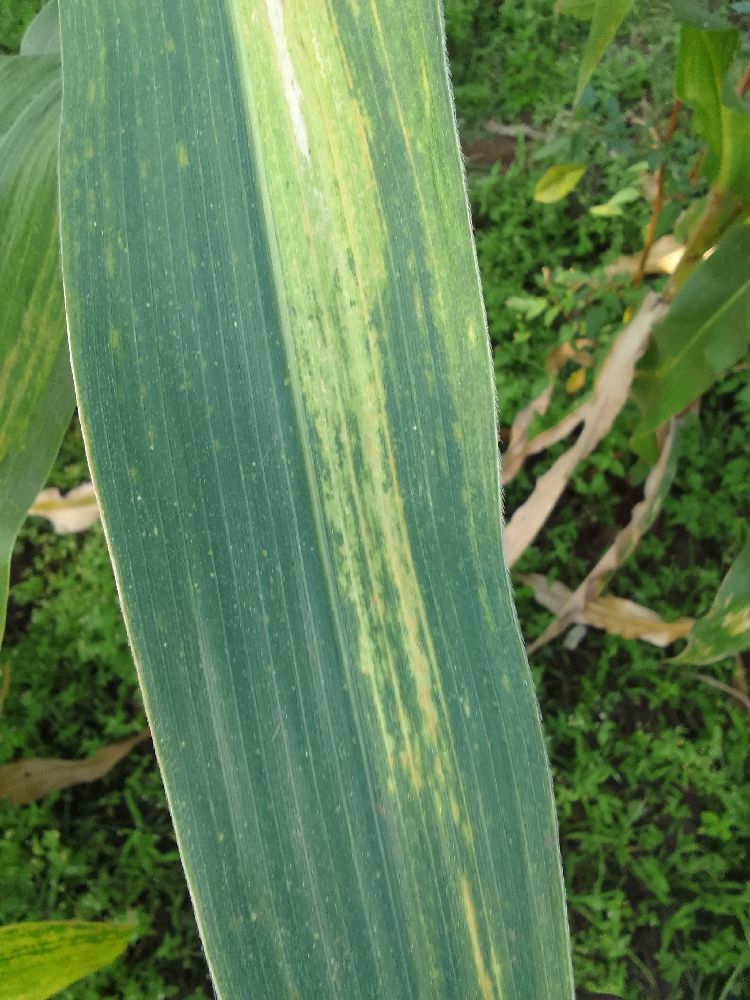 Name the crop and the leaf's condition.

maize, maize lethal necrosis
